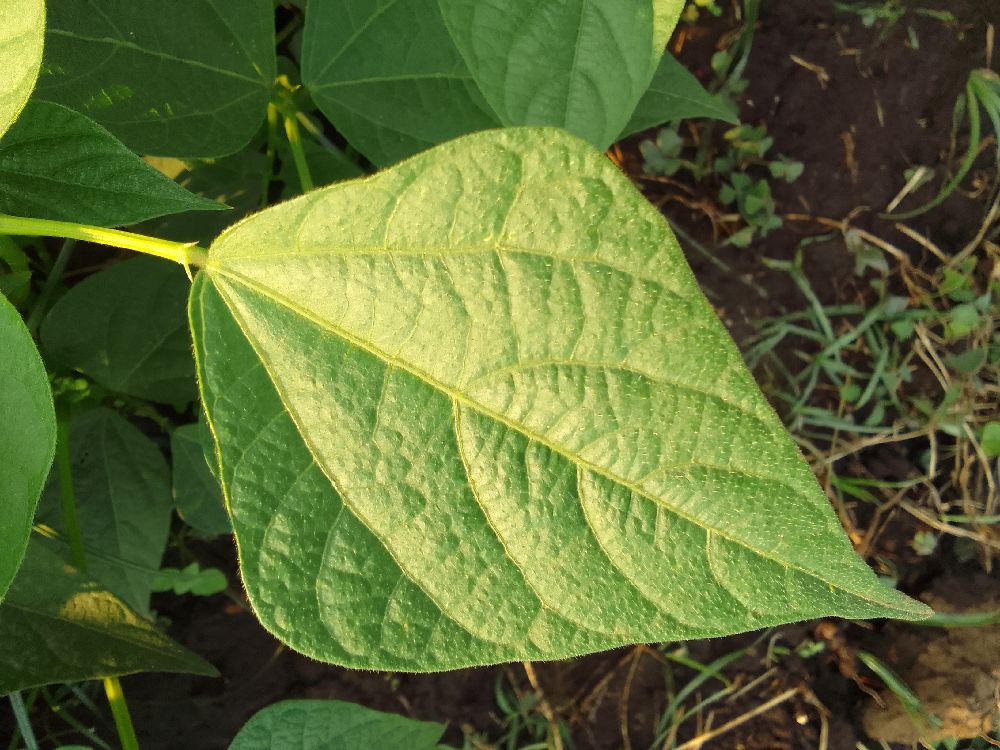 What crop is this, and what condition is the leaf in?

common bean, healthy
